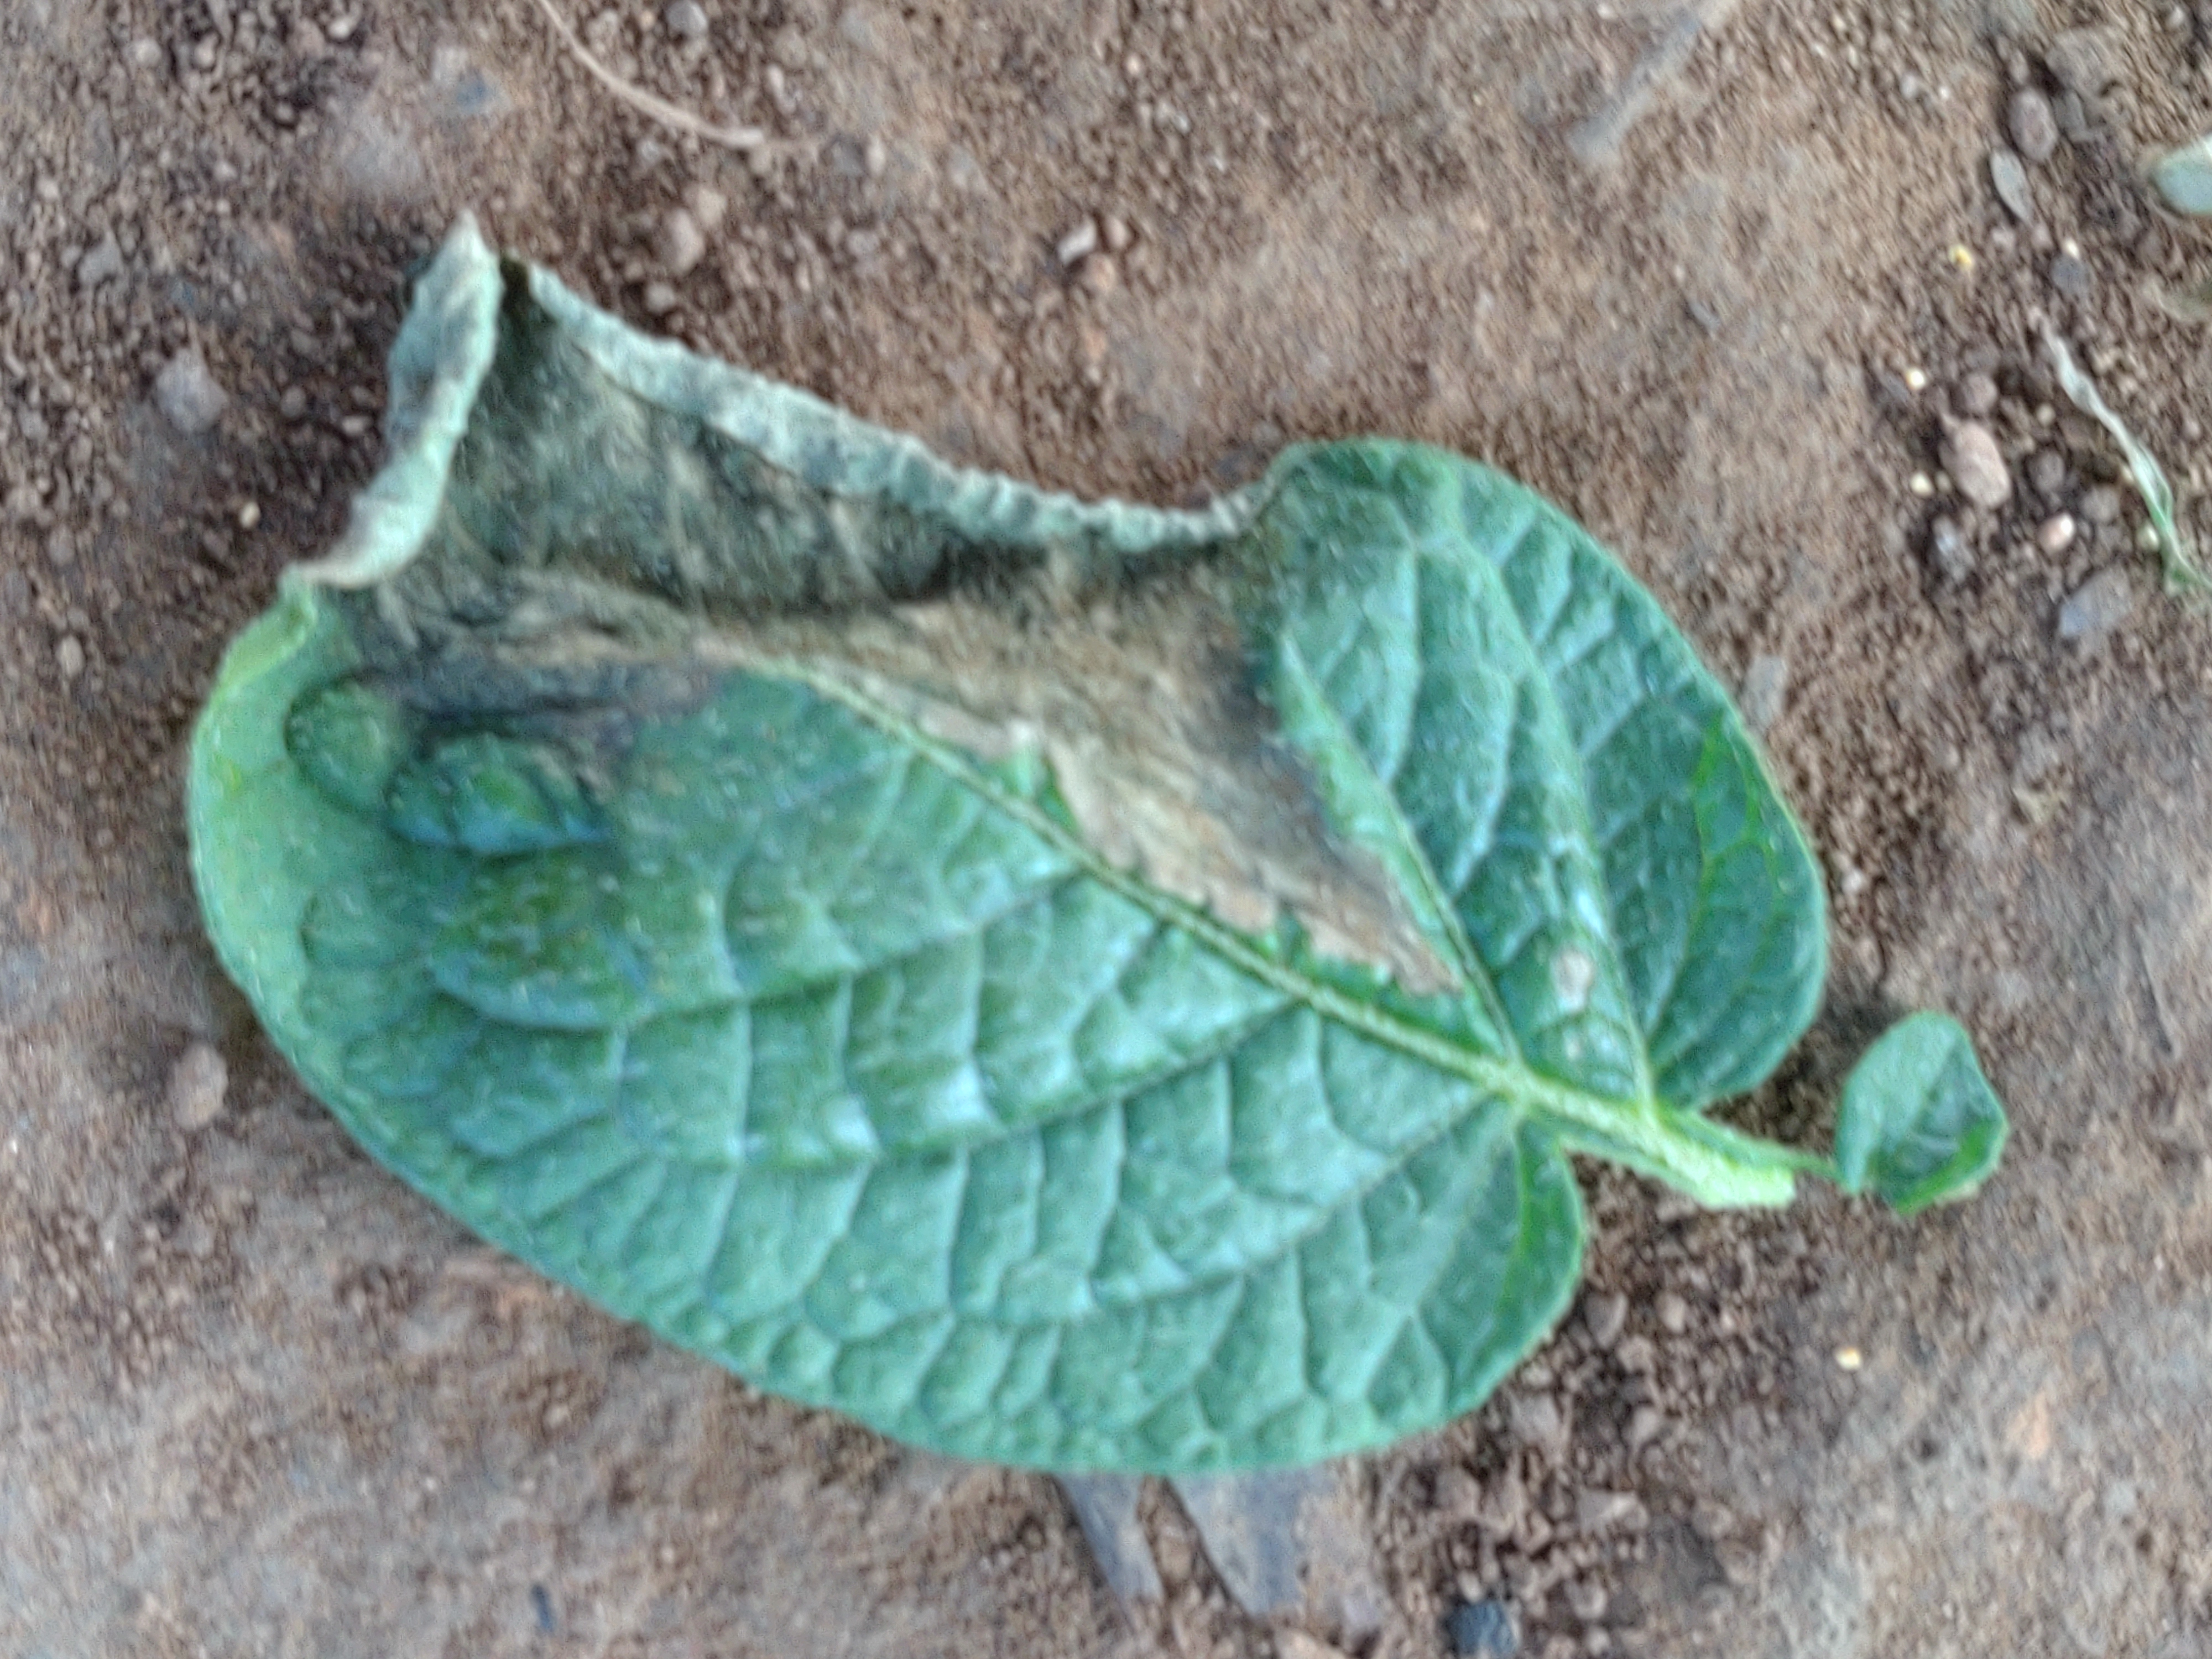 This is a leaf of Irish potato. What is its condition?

early blight
